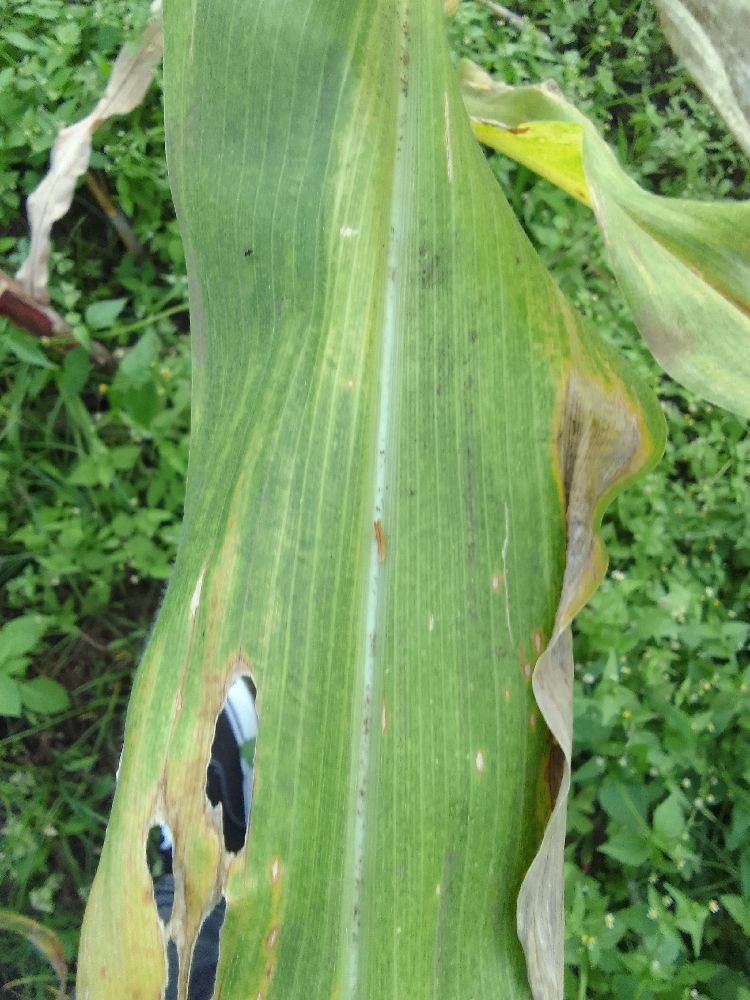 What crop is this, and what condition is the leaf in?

maize, maize lethal necrosis
